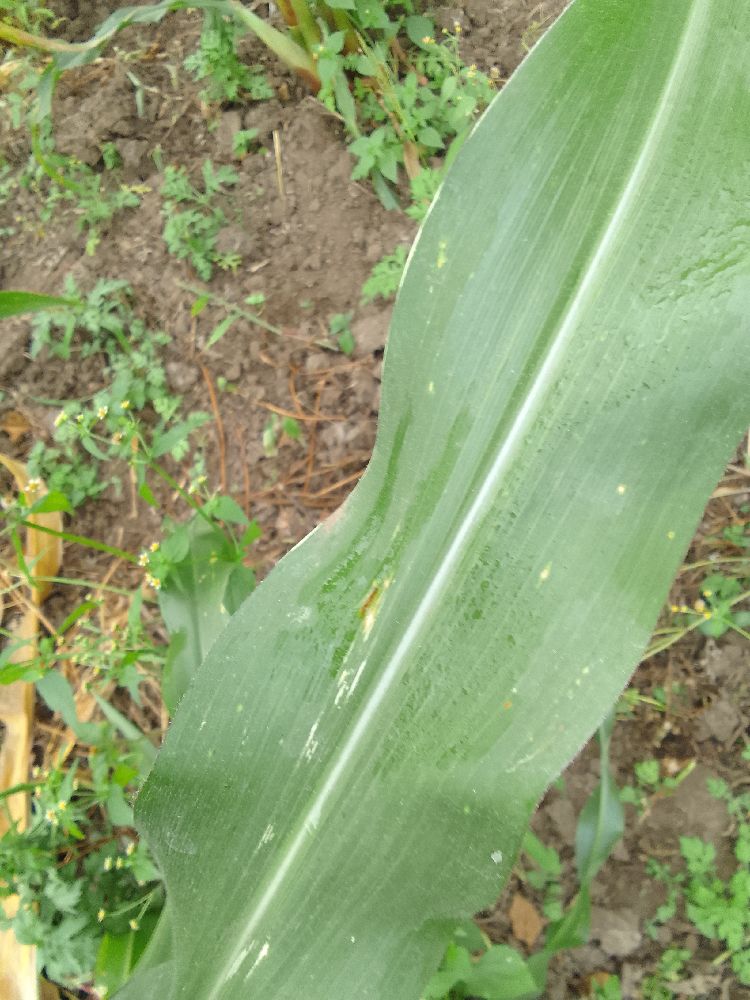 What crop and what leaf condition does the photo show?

maize, healthy
